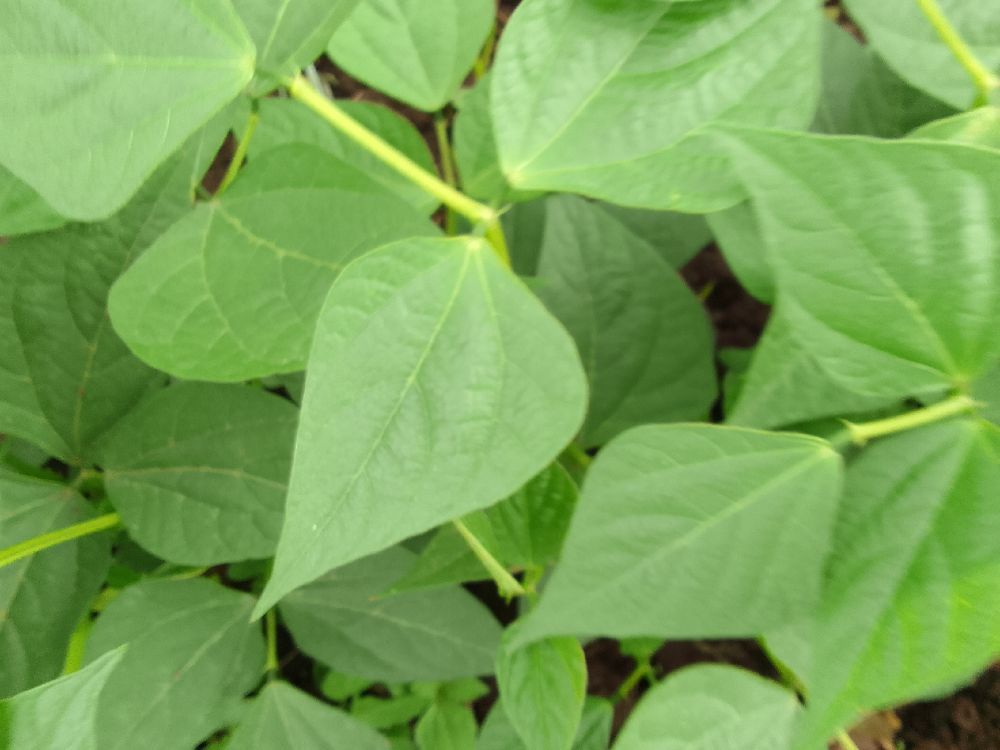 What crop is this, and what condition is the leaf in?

common bean, healthy
